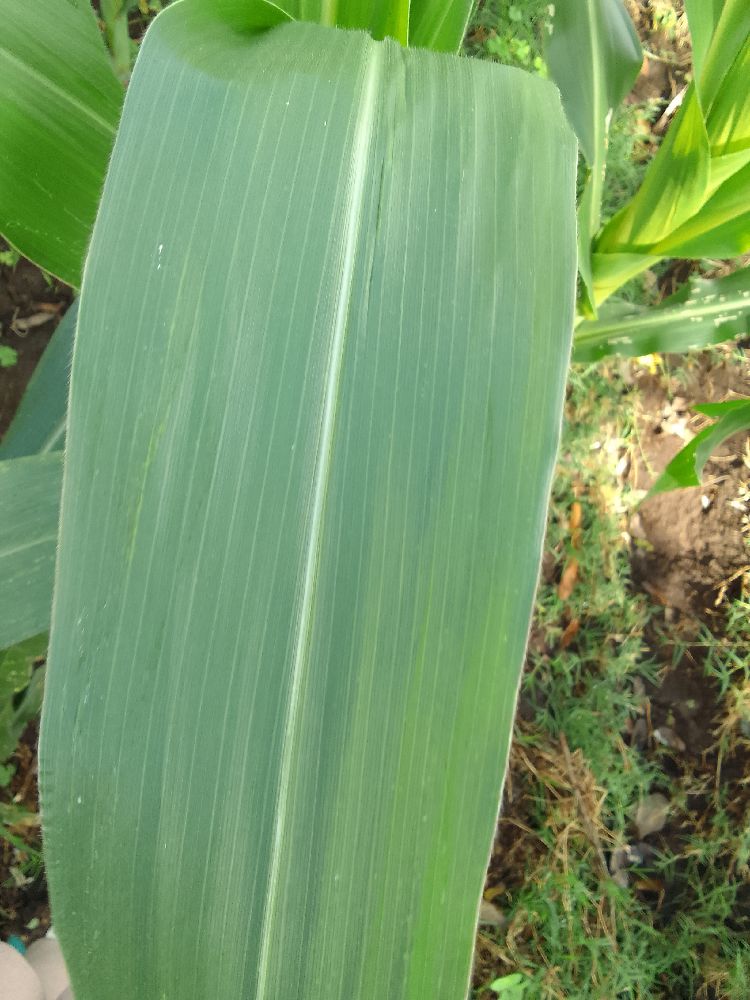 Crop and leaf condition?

maize, healthy
